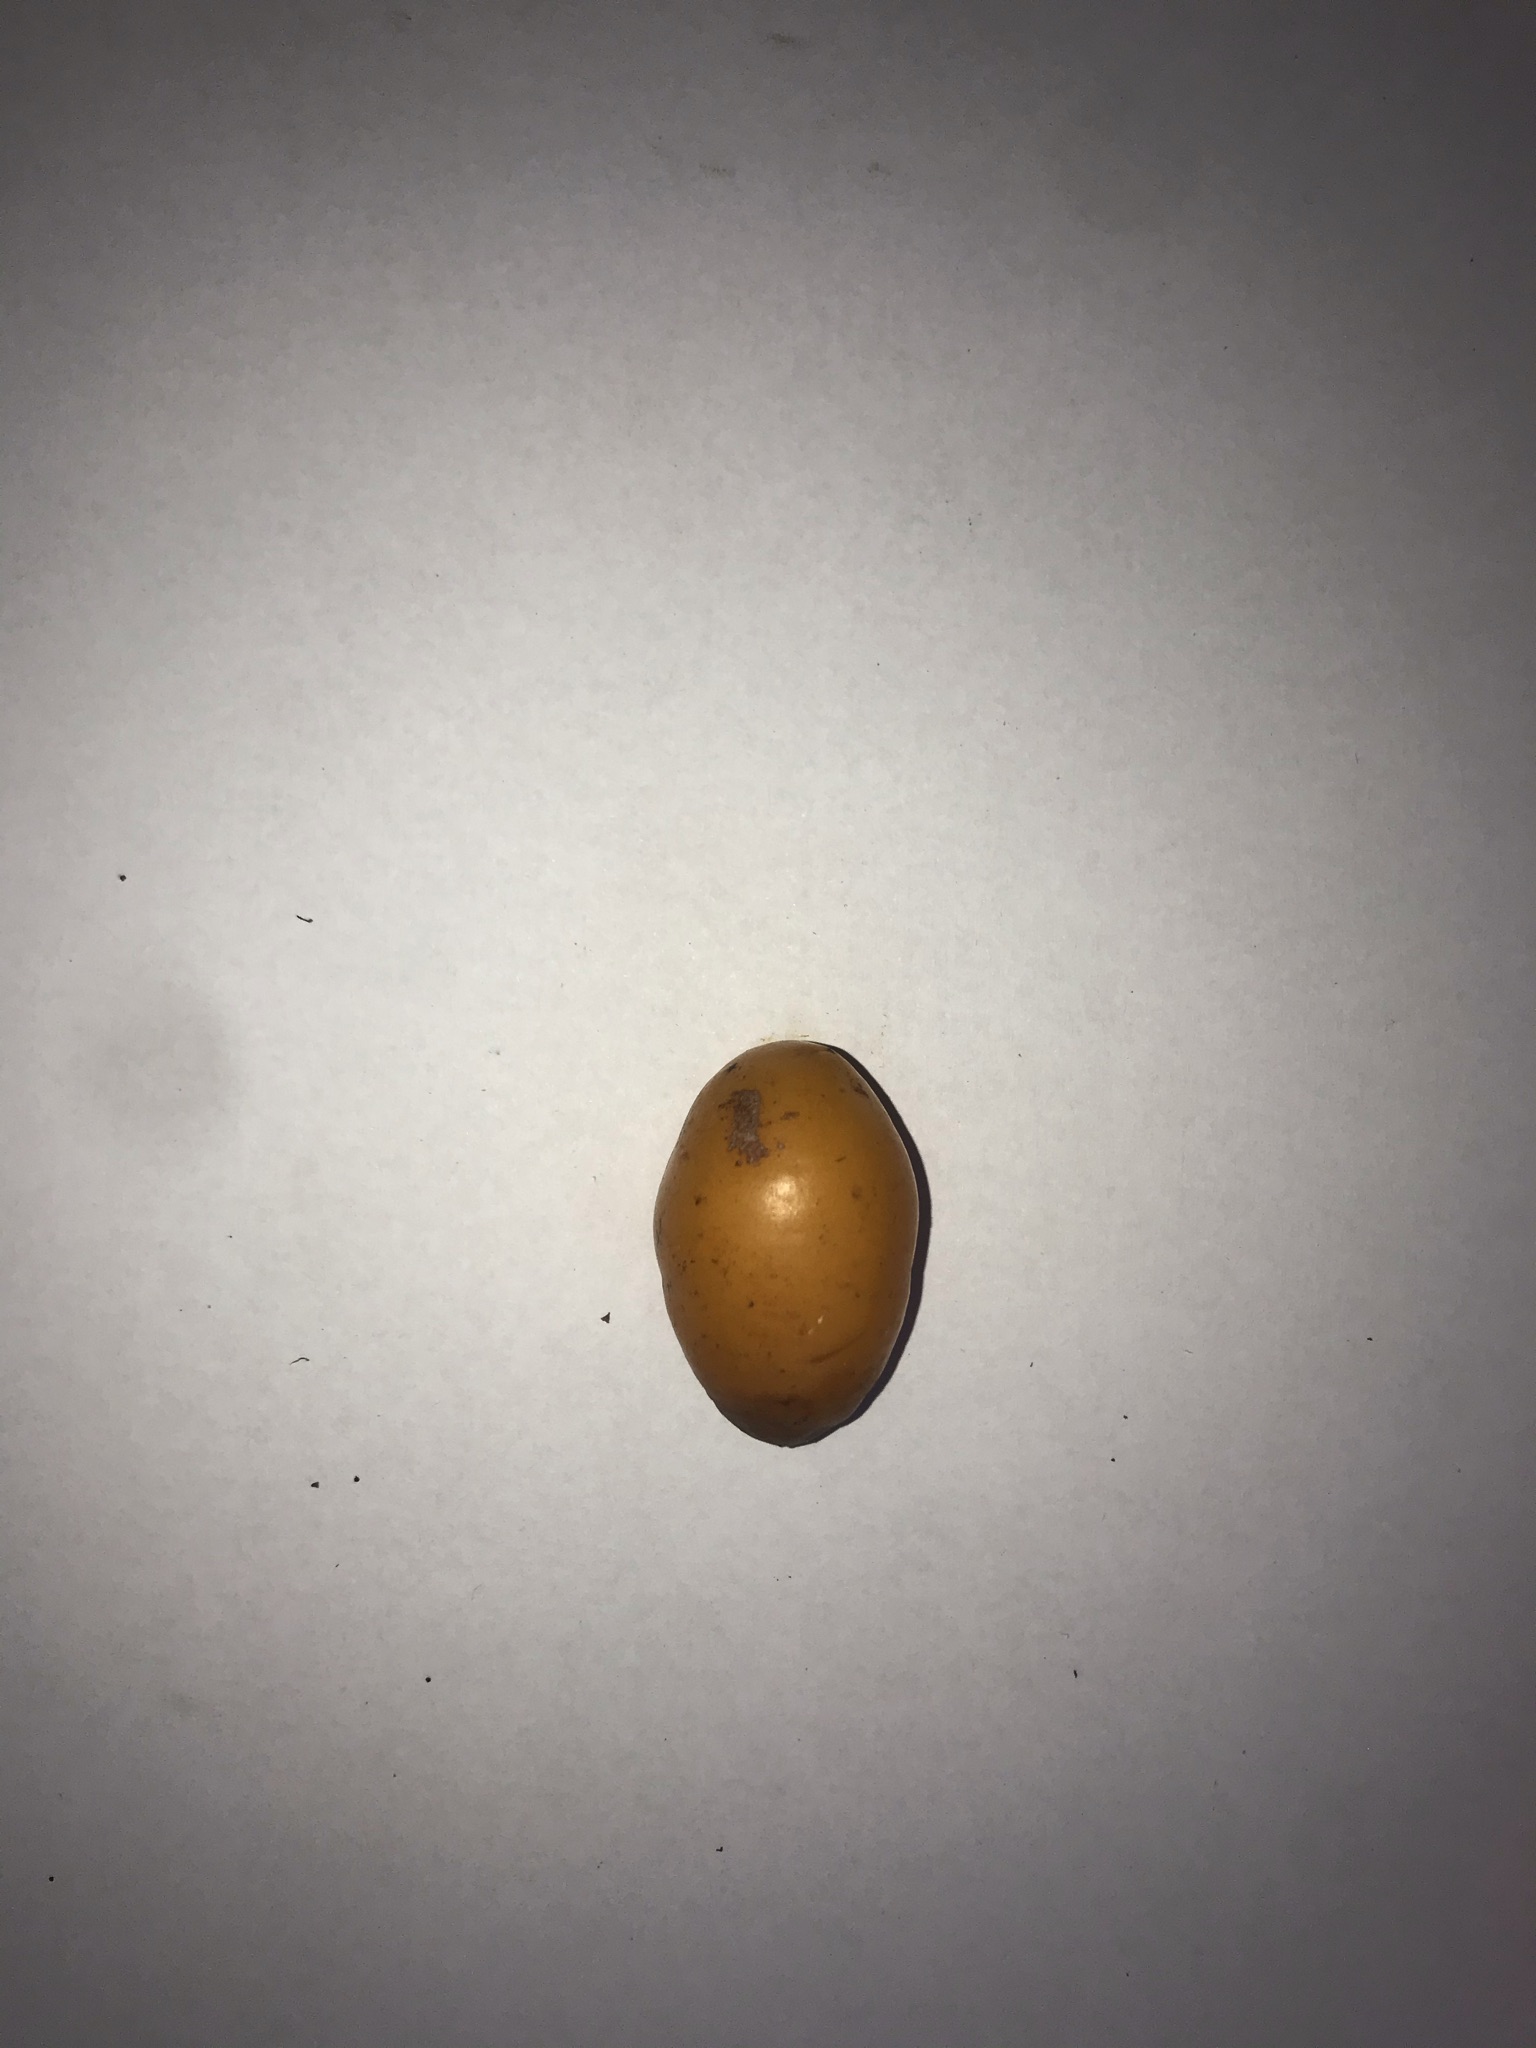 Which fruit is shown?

siriguela
